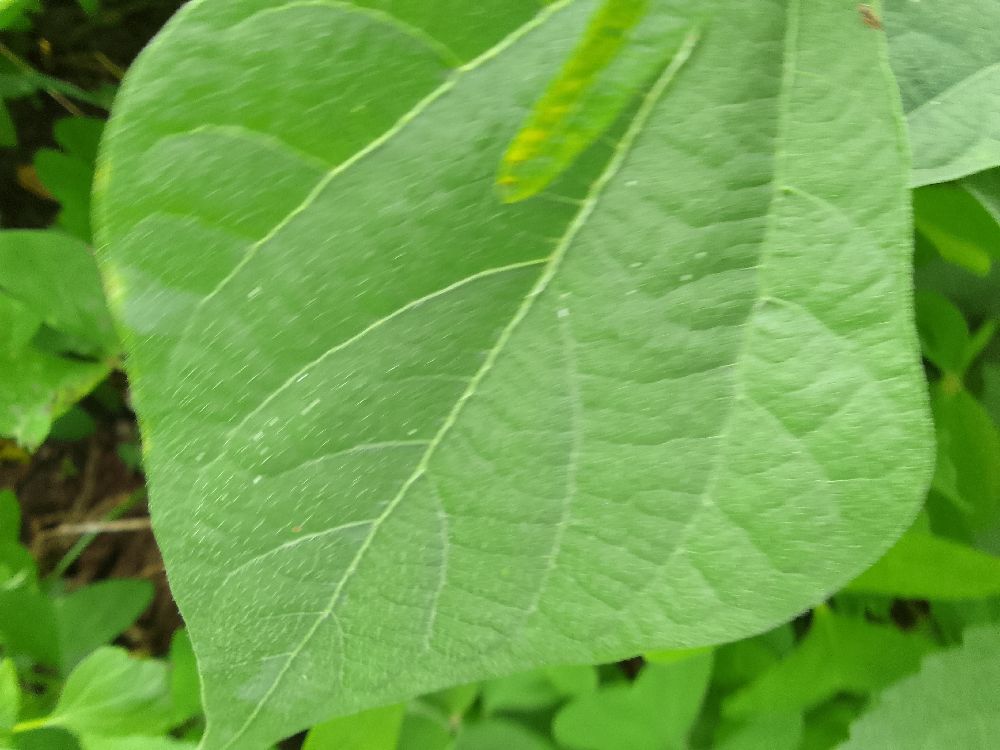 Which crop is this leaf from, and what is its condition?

common bean, healthy
